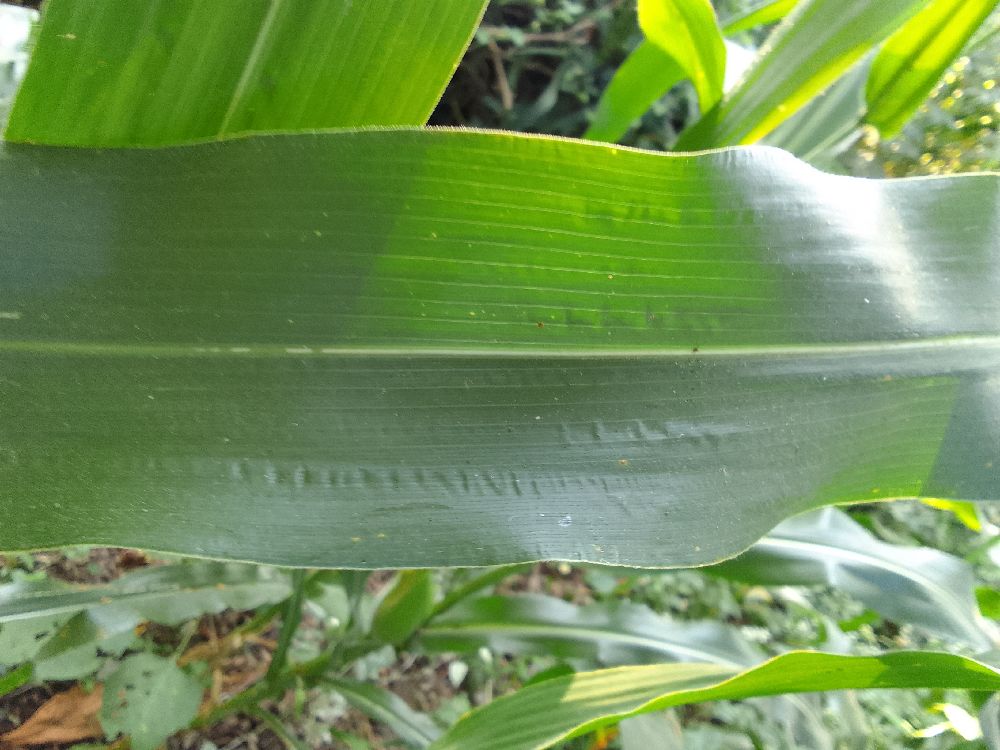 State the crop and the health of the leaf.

maize, healthy
